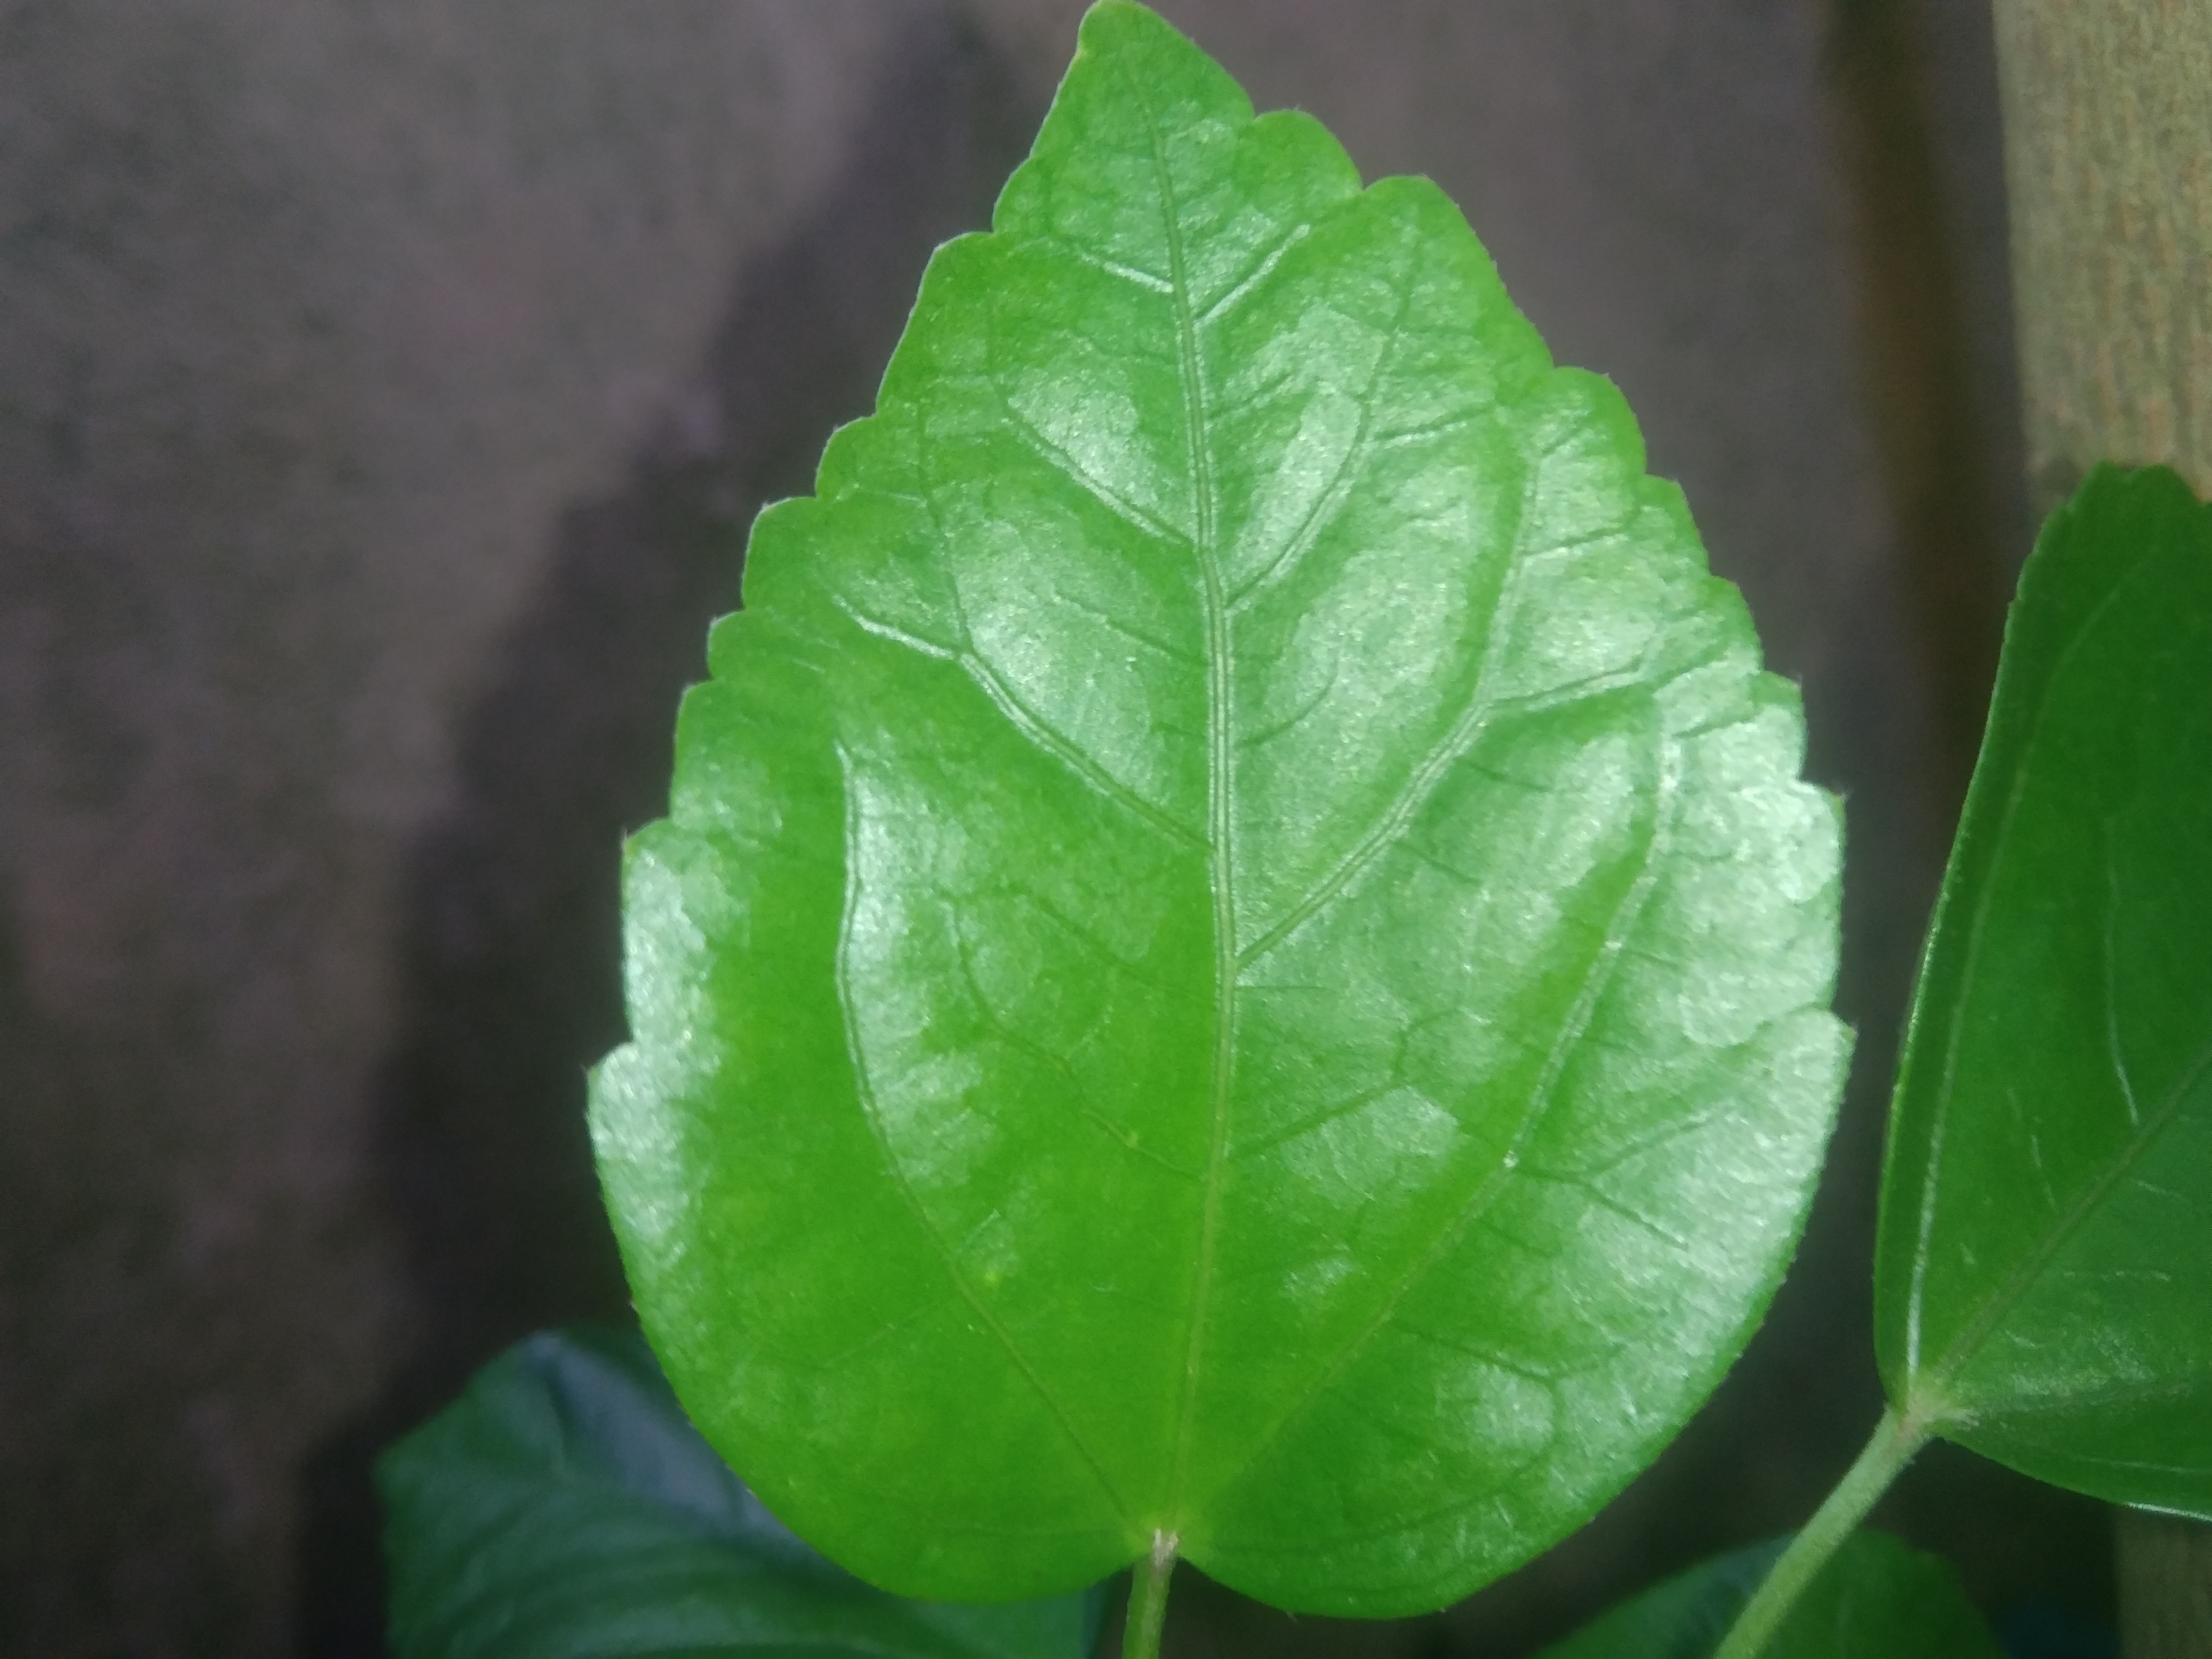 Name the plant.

hibiscus
